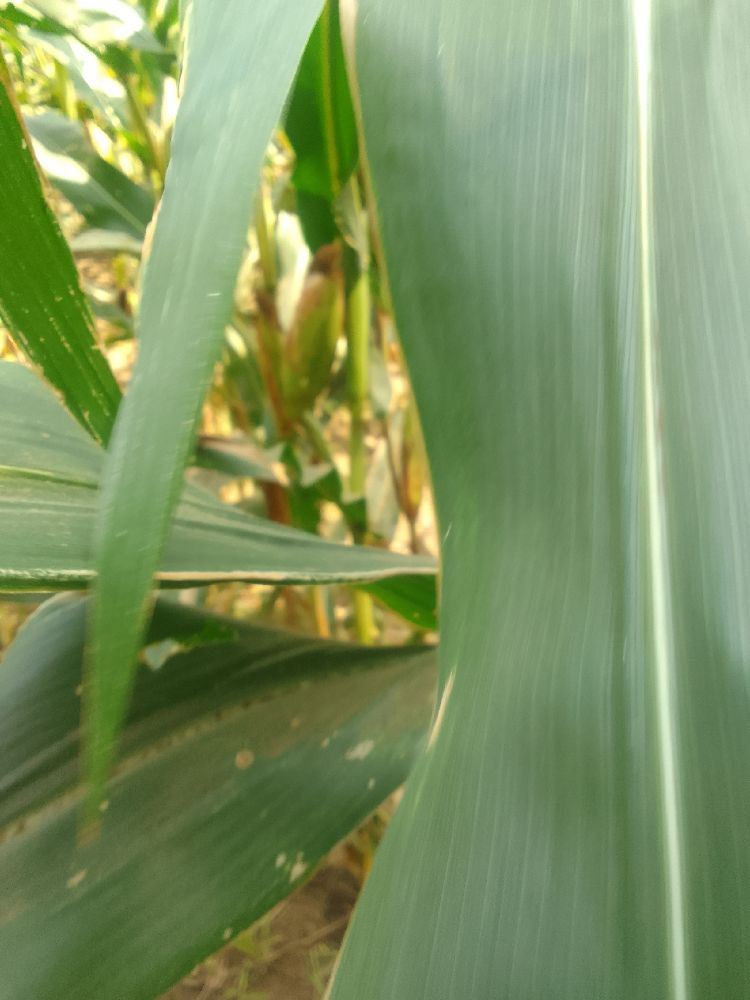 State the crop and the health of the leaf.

maize, healthy
